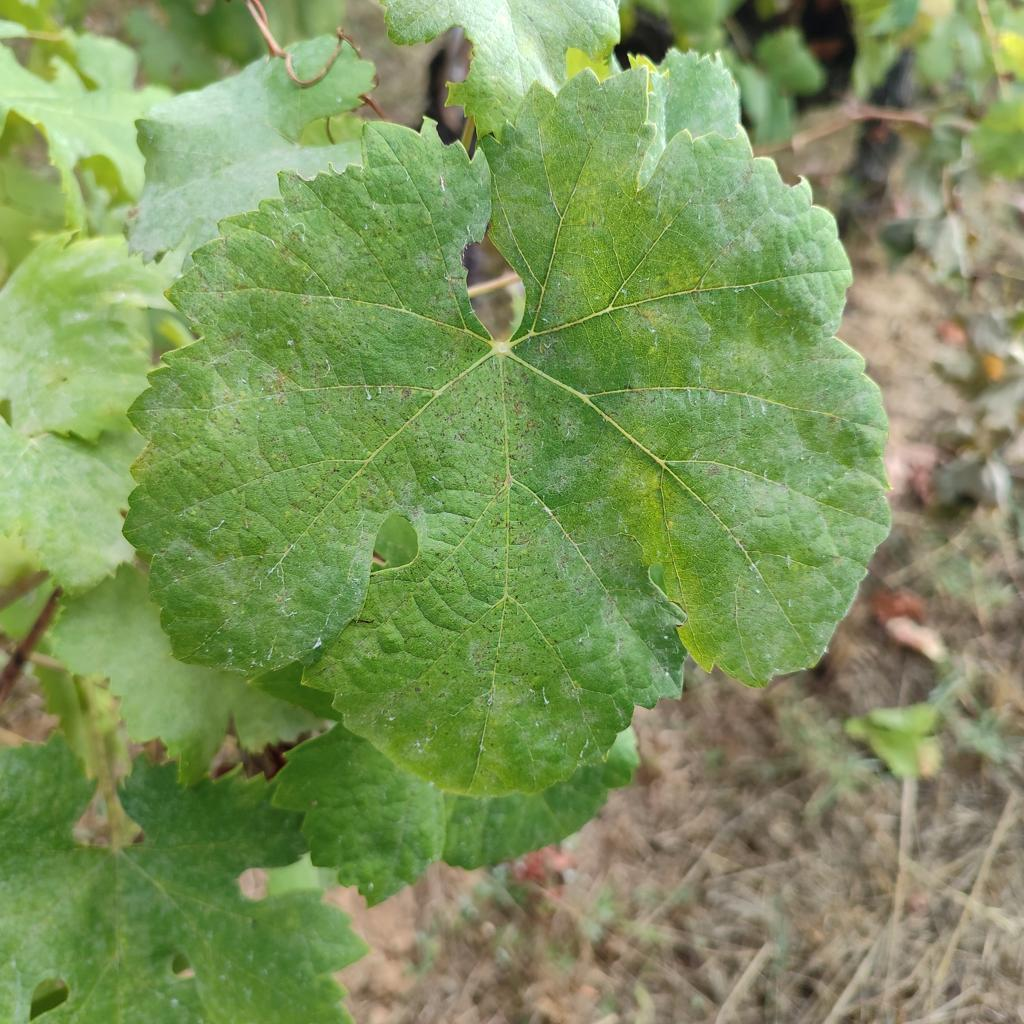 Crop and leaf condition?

grapevine, powdery mildew
